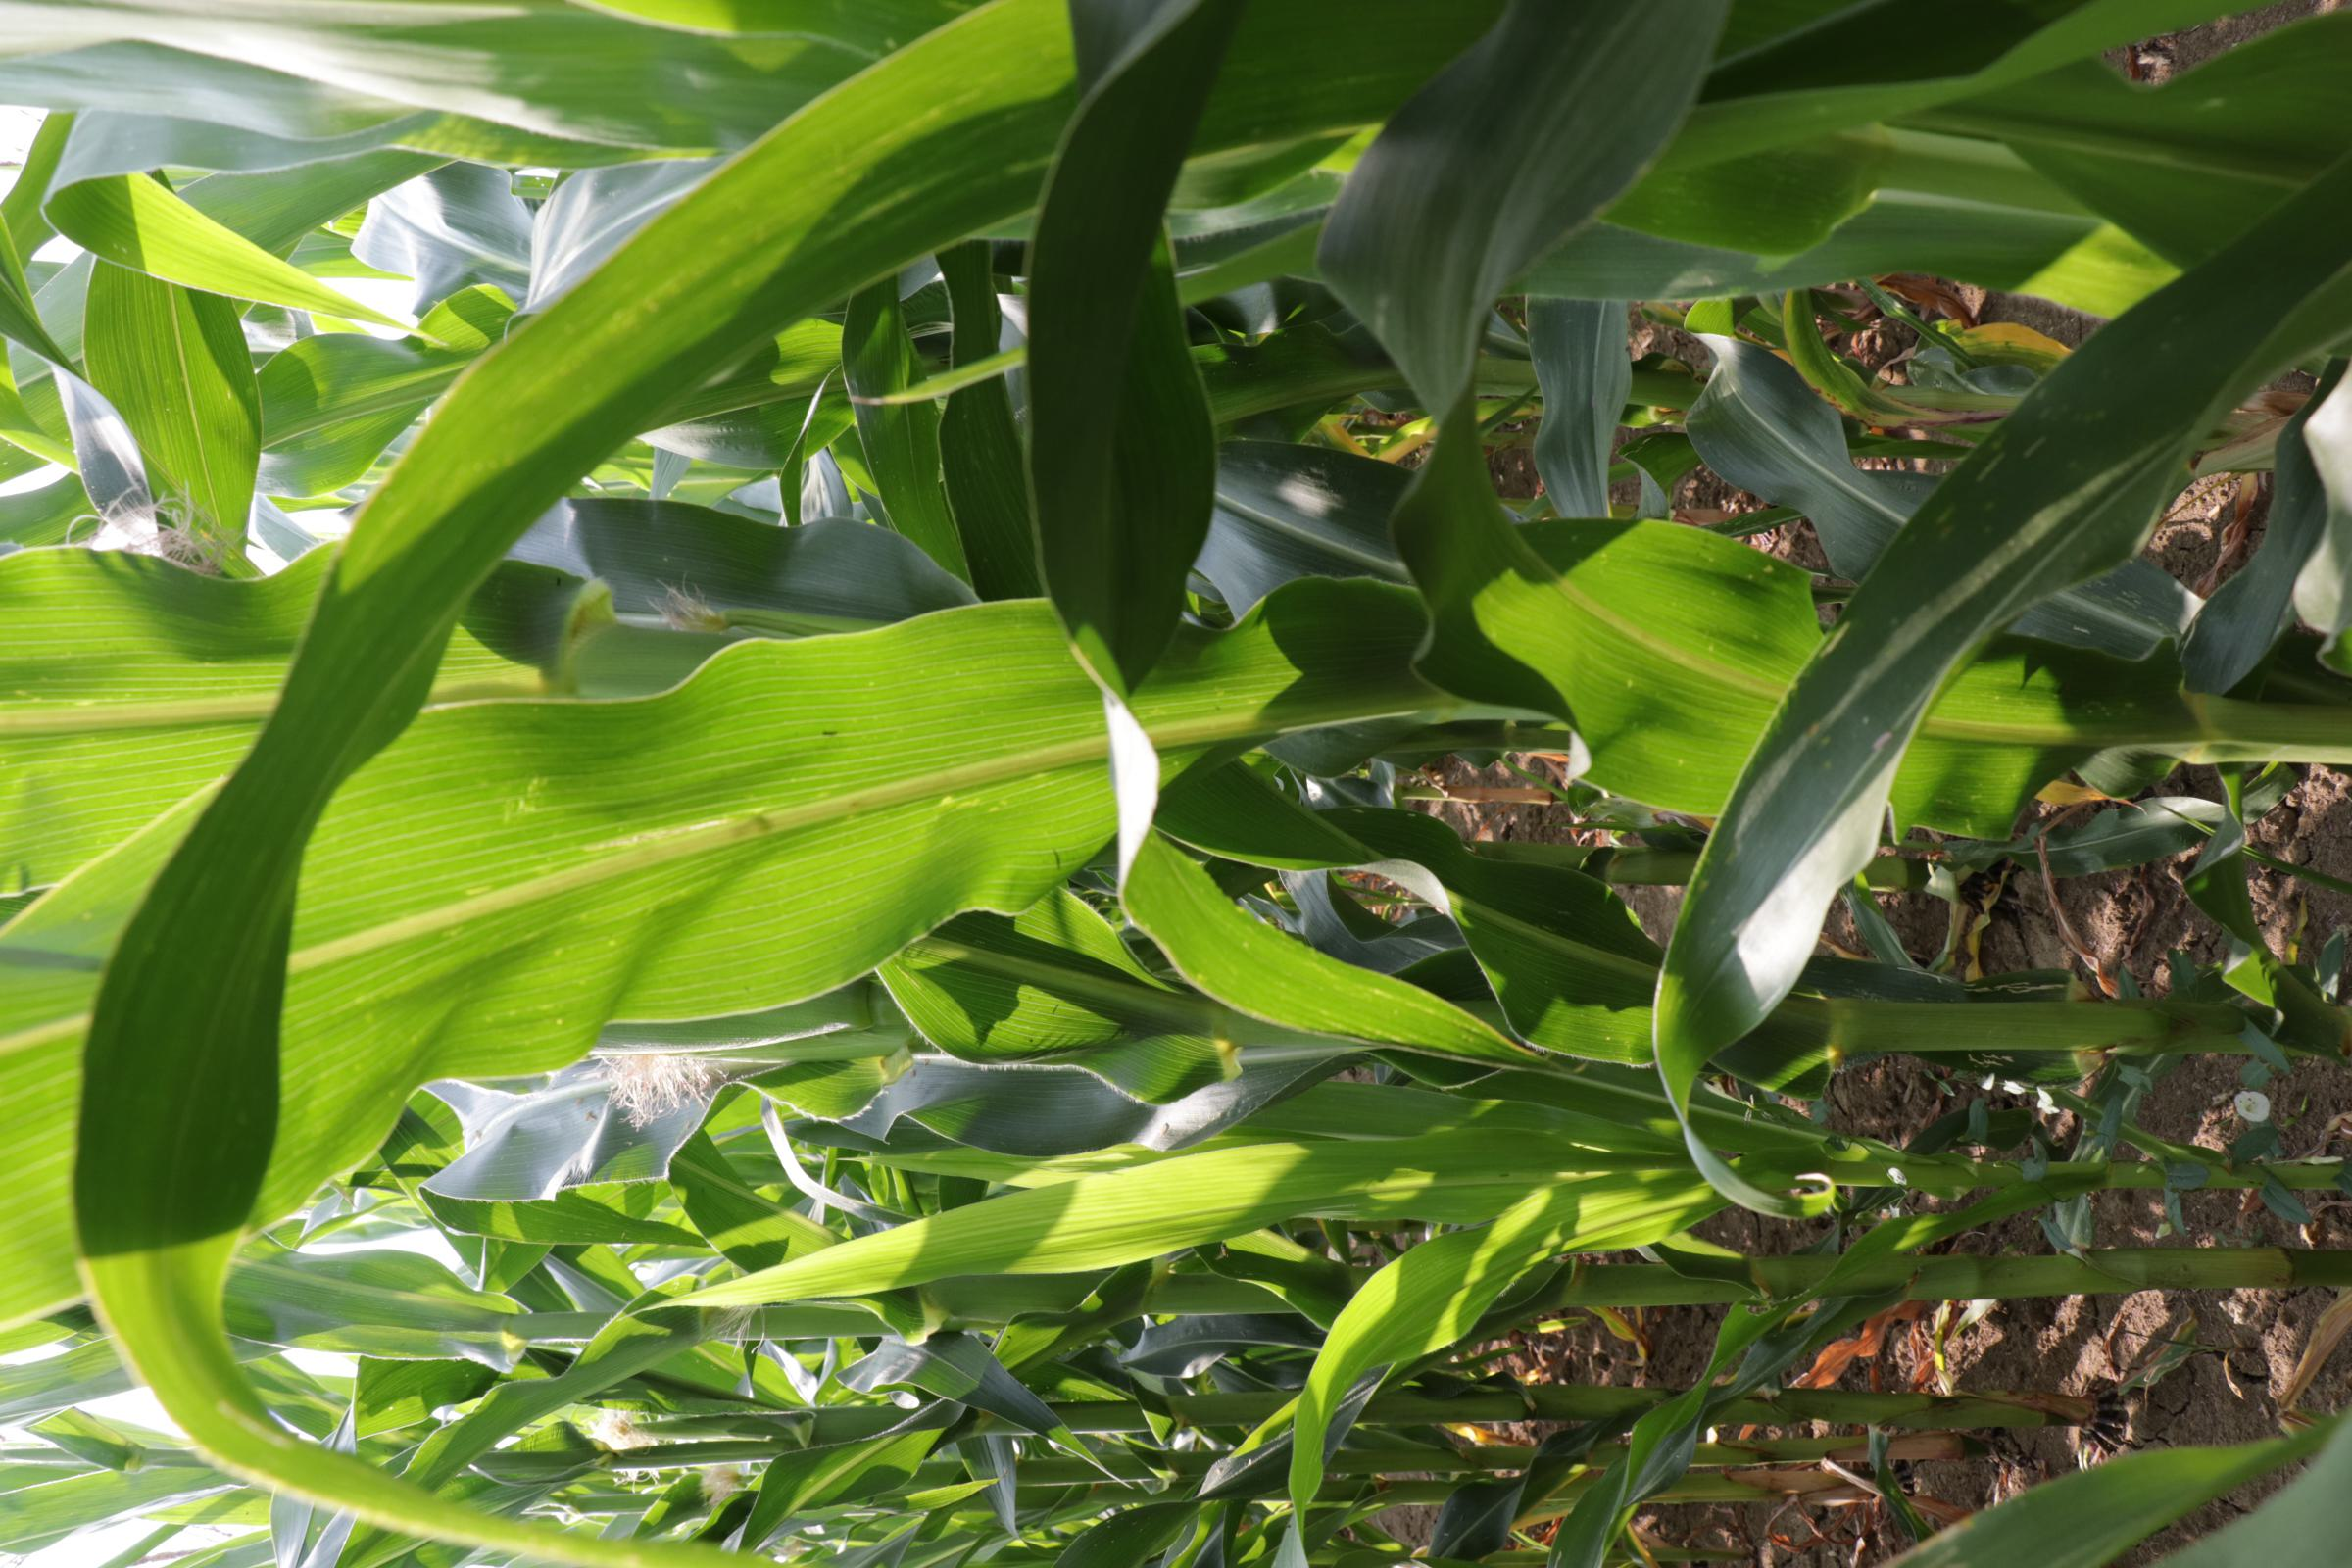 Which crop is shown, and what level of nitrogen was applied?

maize, reduced nitrogen fertilisation
